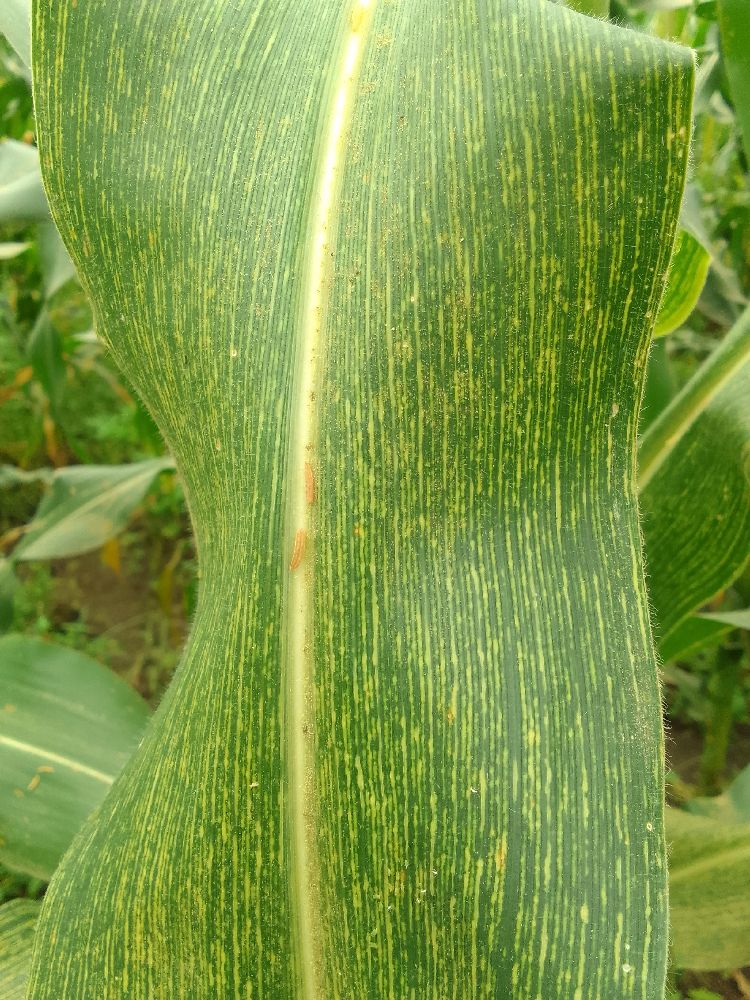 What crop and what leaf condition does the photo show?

maize, maize streak virus
